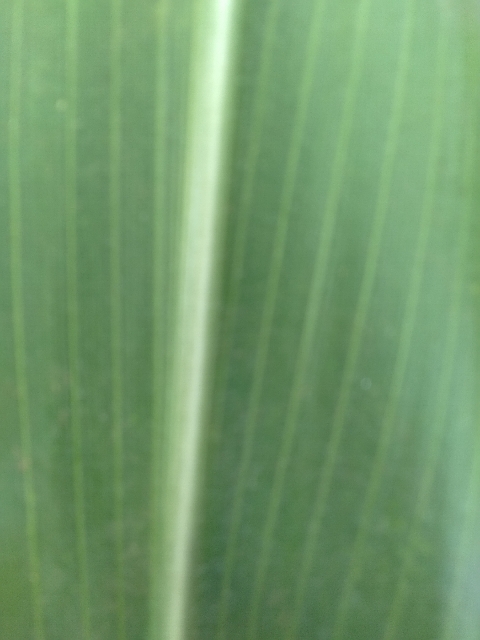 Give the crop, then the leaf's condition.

maize, healthy
